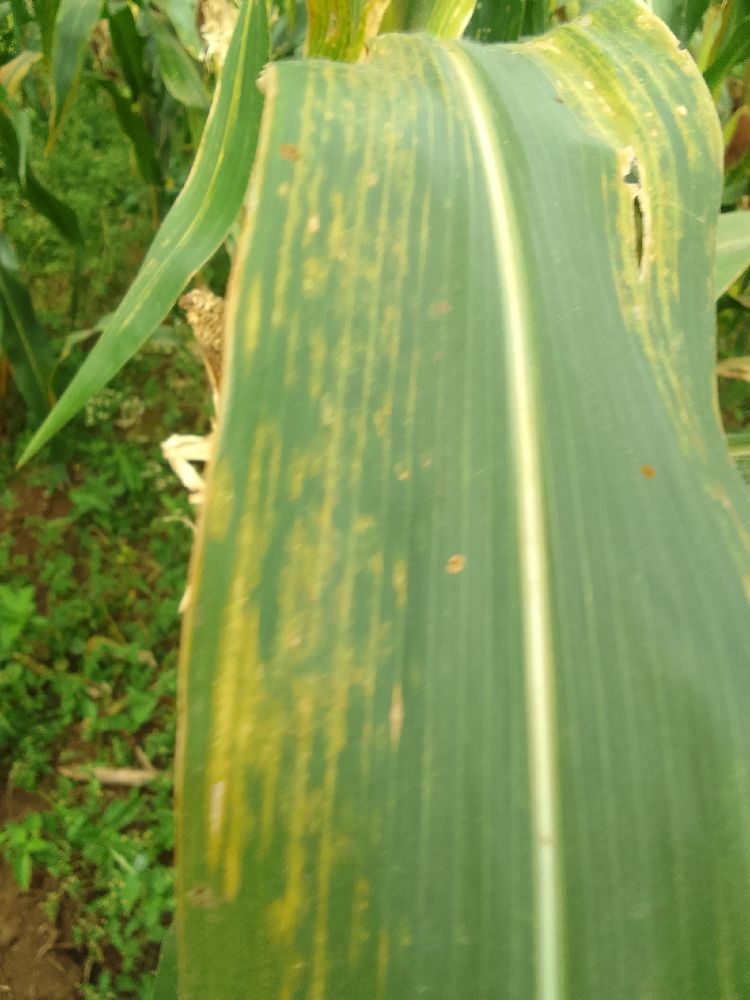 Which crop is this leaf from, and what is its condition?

maize, maize lethal necrosis
